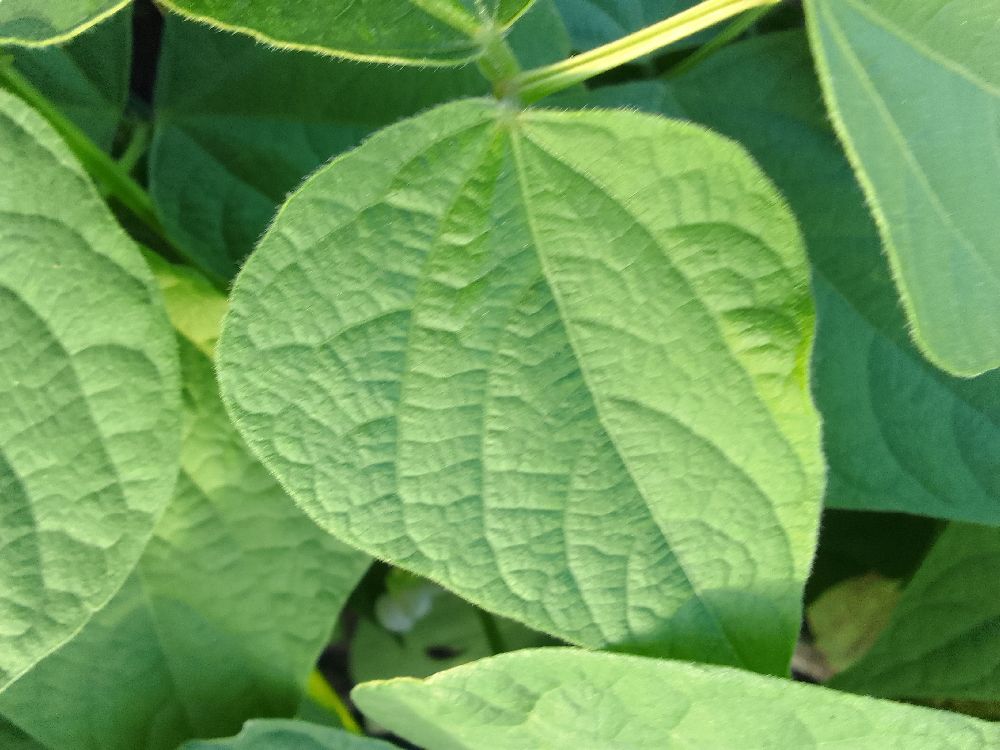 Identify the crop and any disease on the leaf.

common bean, healthy
